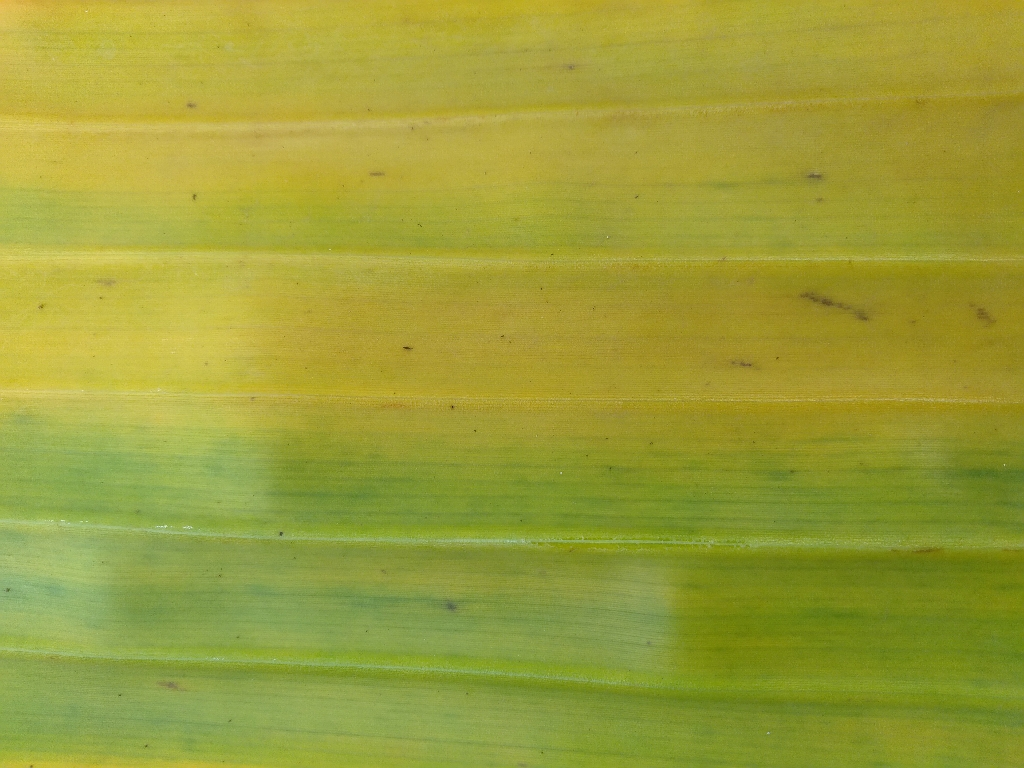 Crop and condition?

banana, fusarium wilt race 1
